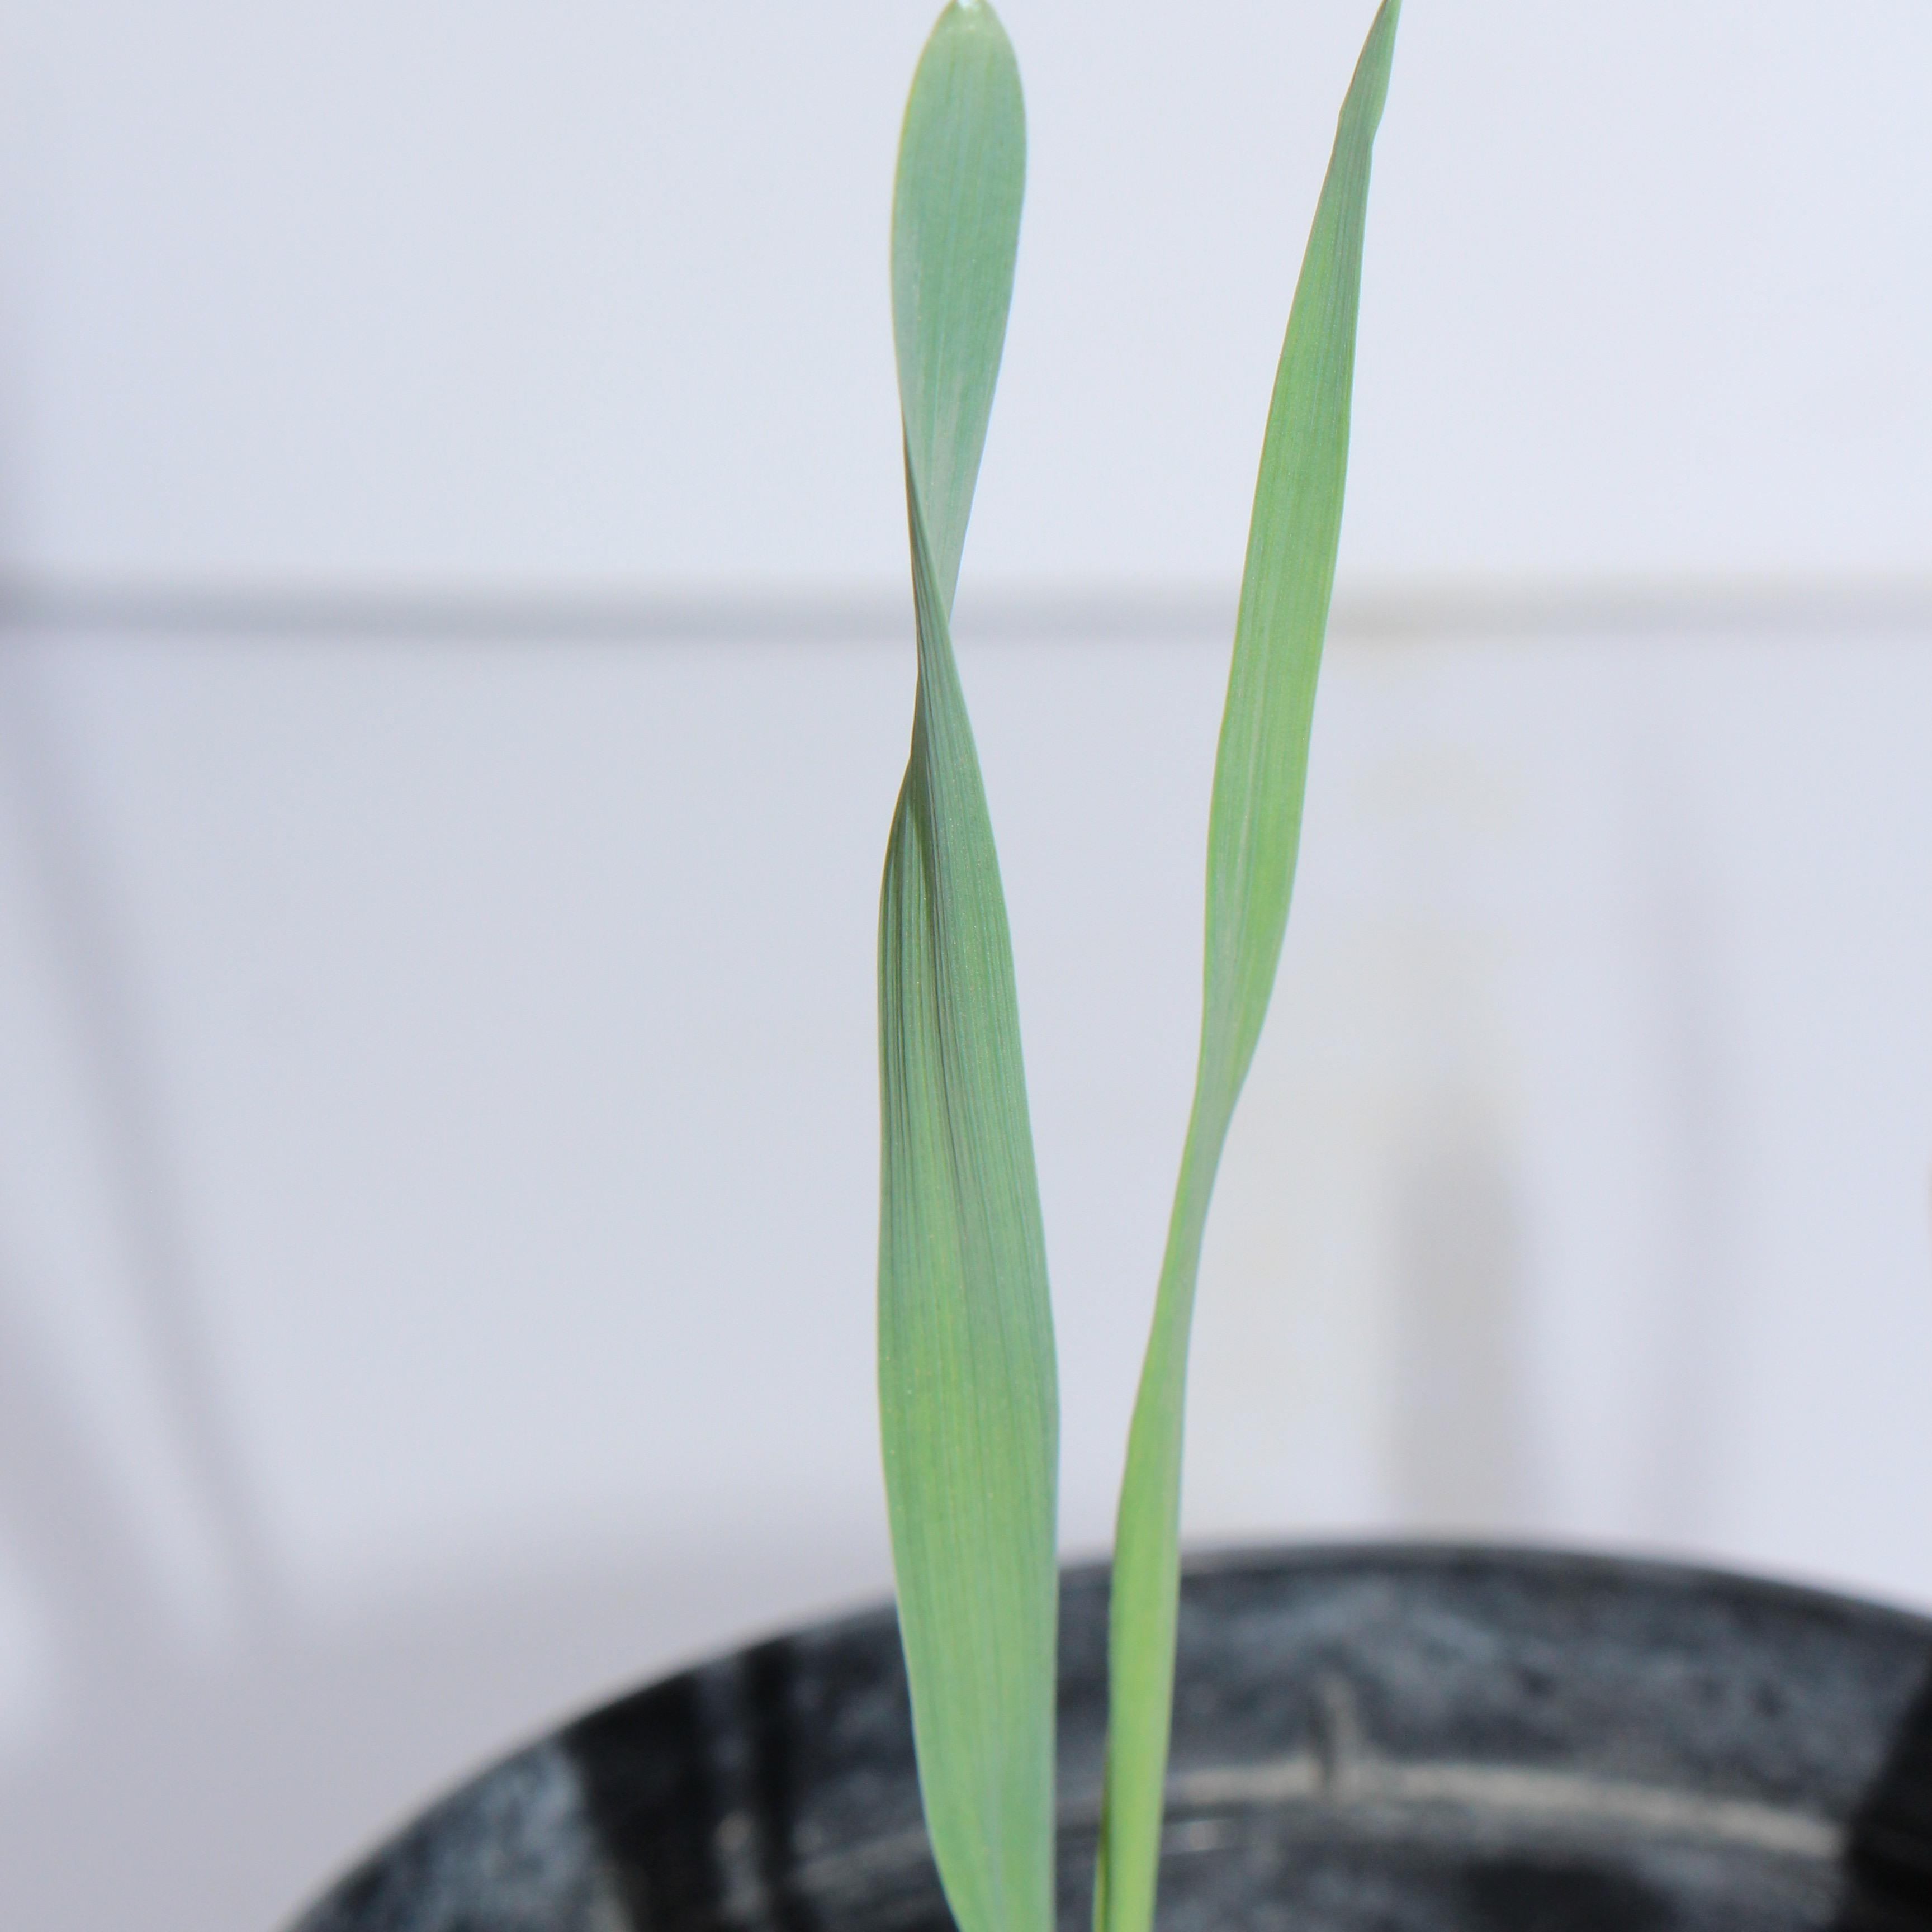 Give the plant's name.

Avena sterilis
